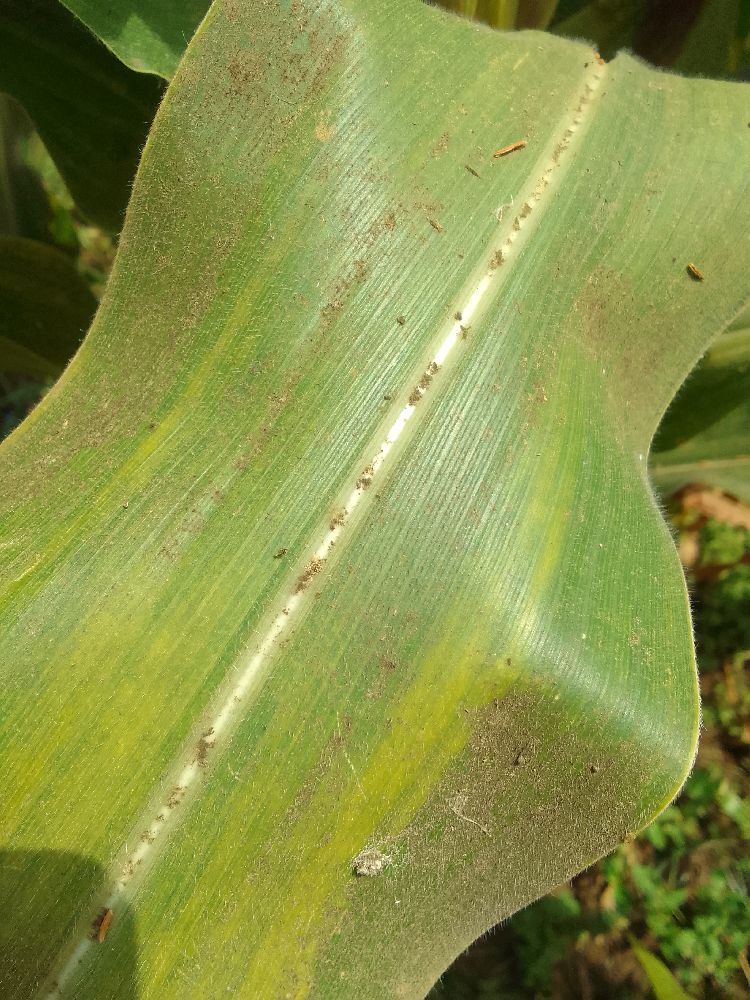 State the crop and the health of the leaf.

maize, maize lethal necrosis
